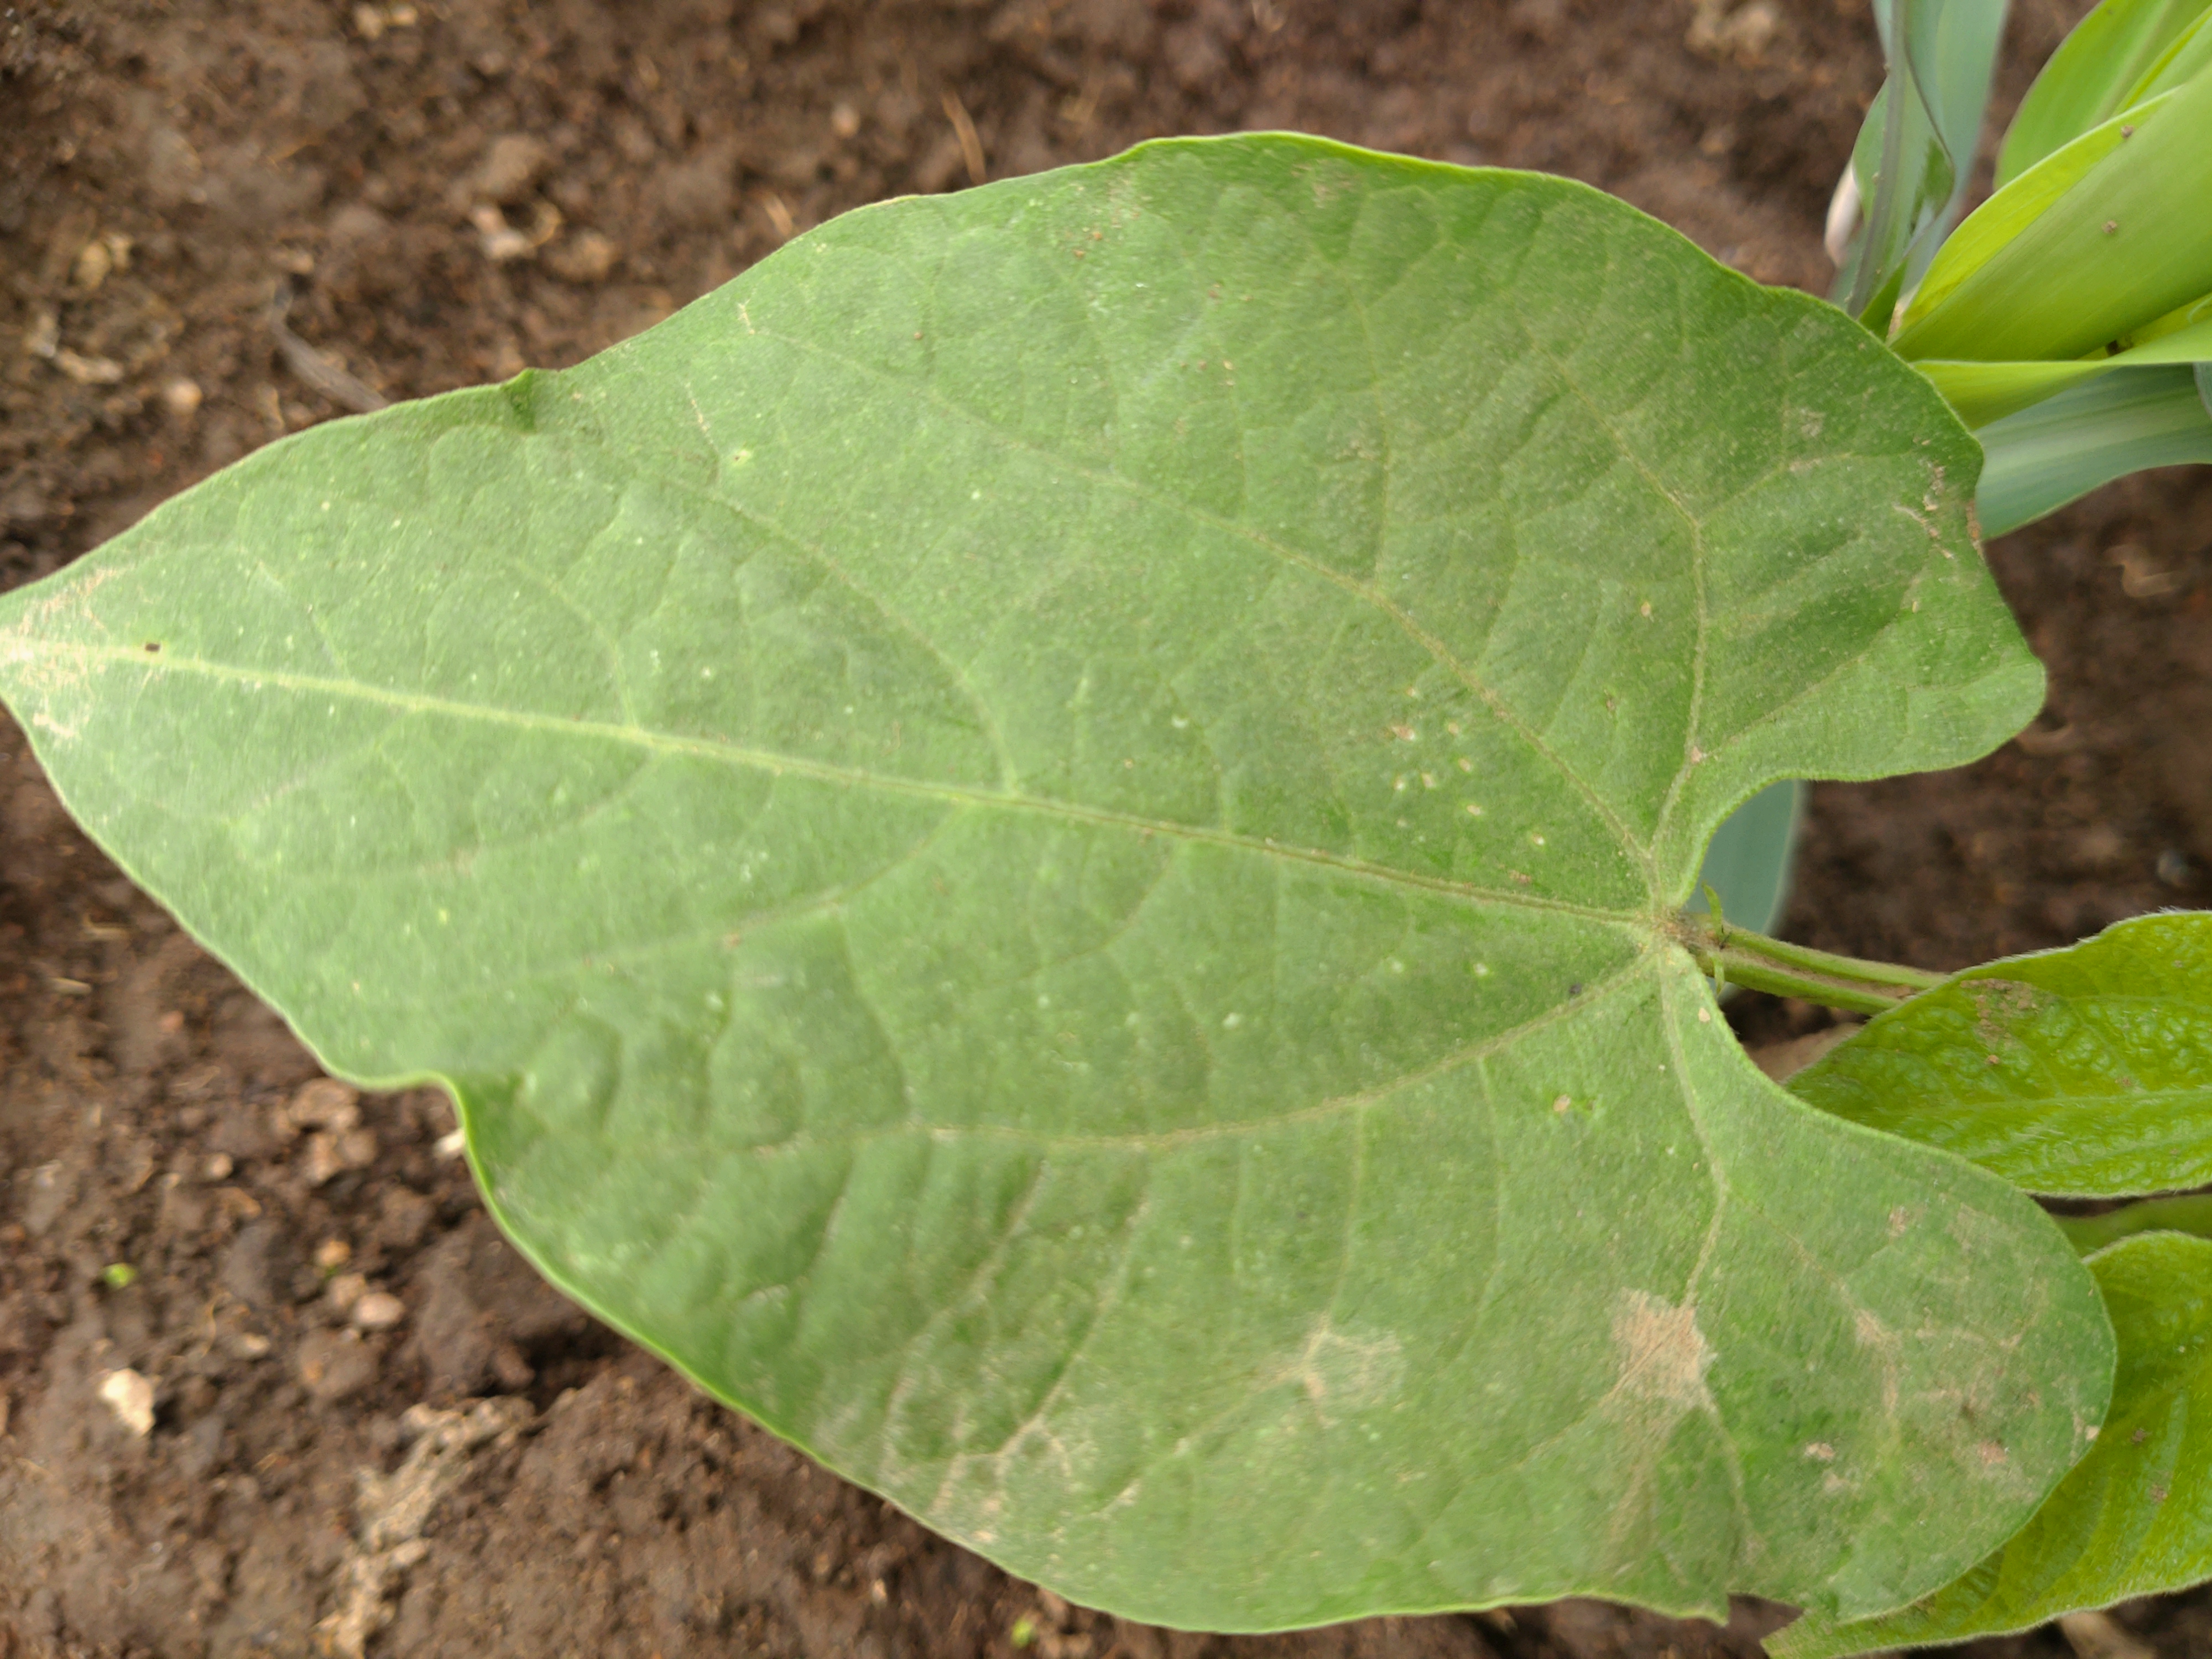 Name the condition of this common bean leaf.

healthy
